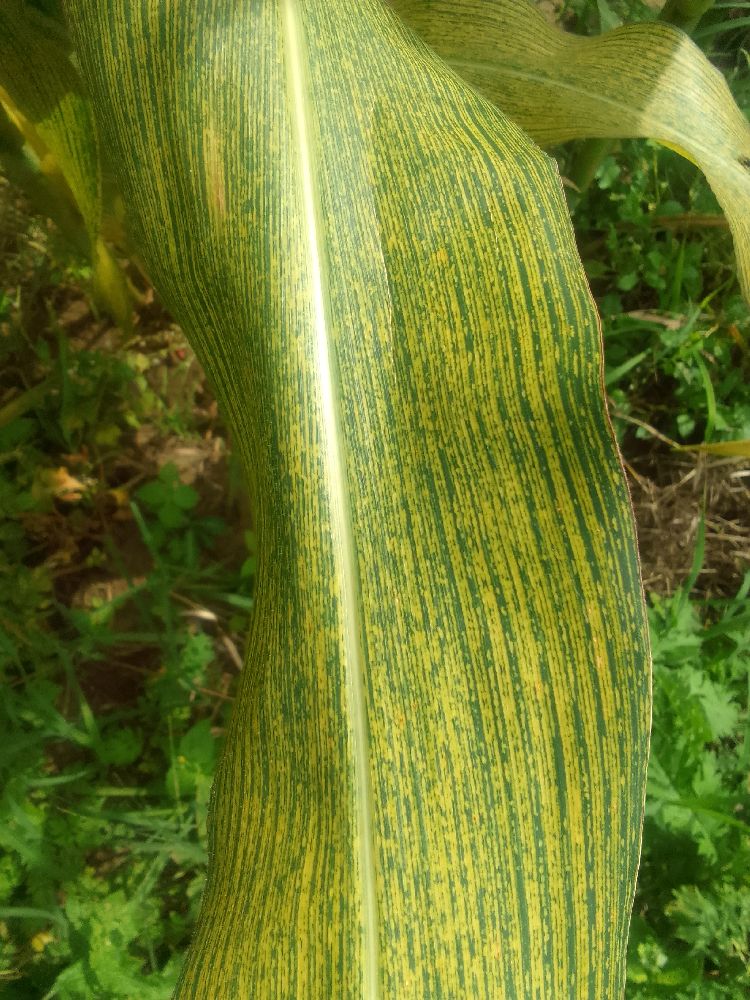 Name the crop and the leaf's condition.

maize, maize streak virus
